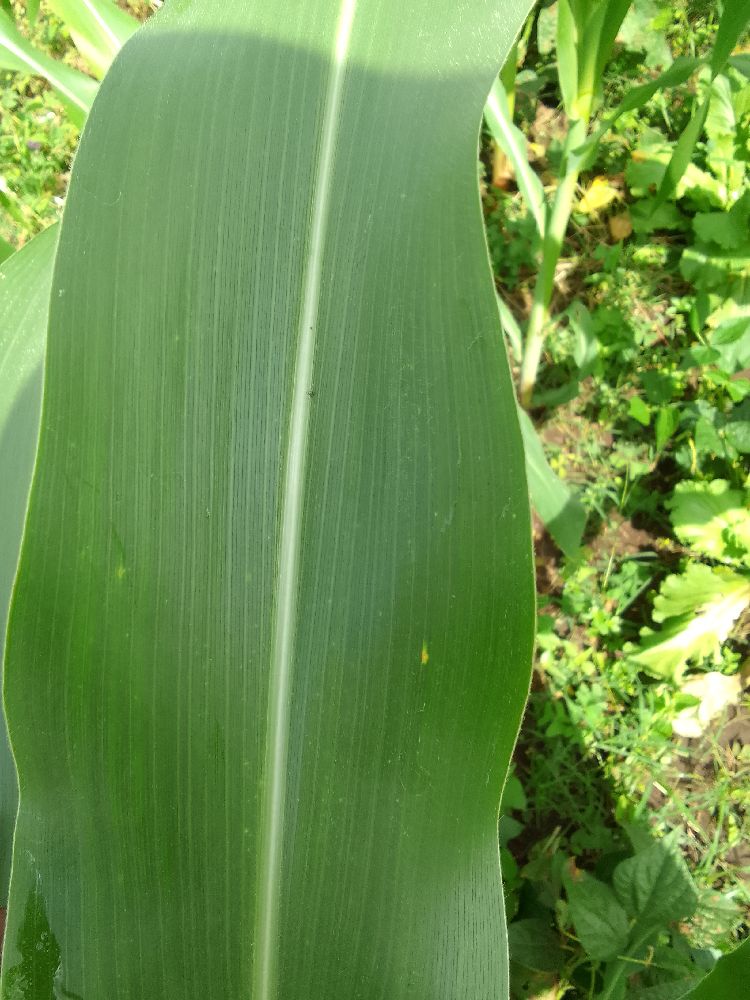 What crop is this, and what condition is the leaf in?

maize, healthy
